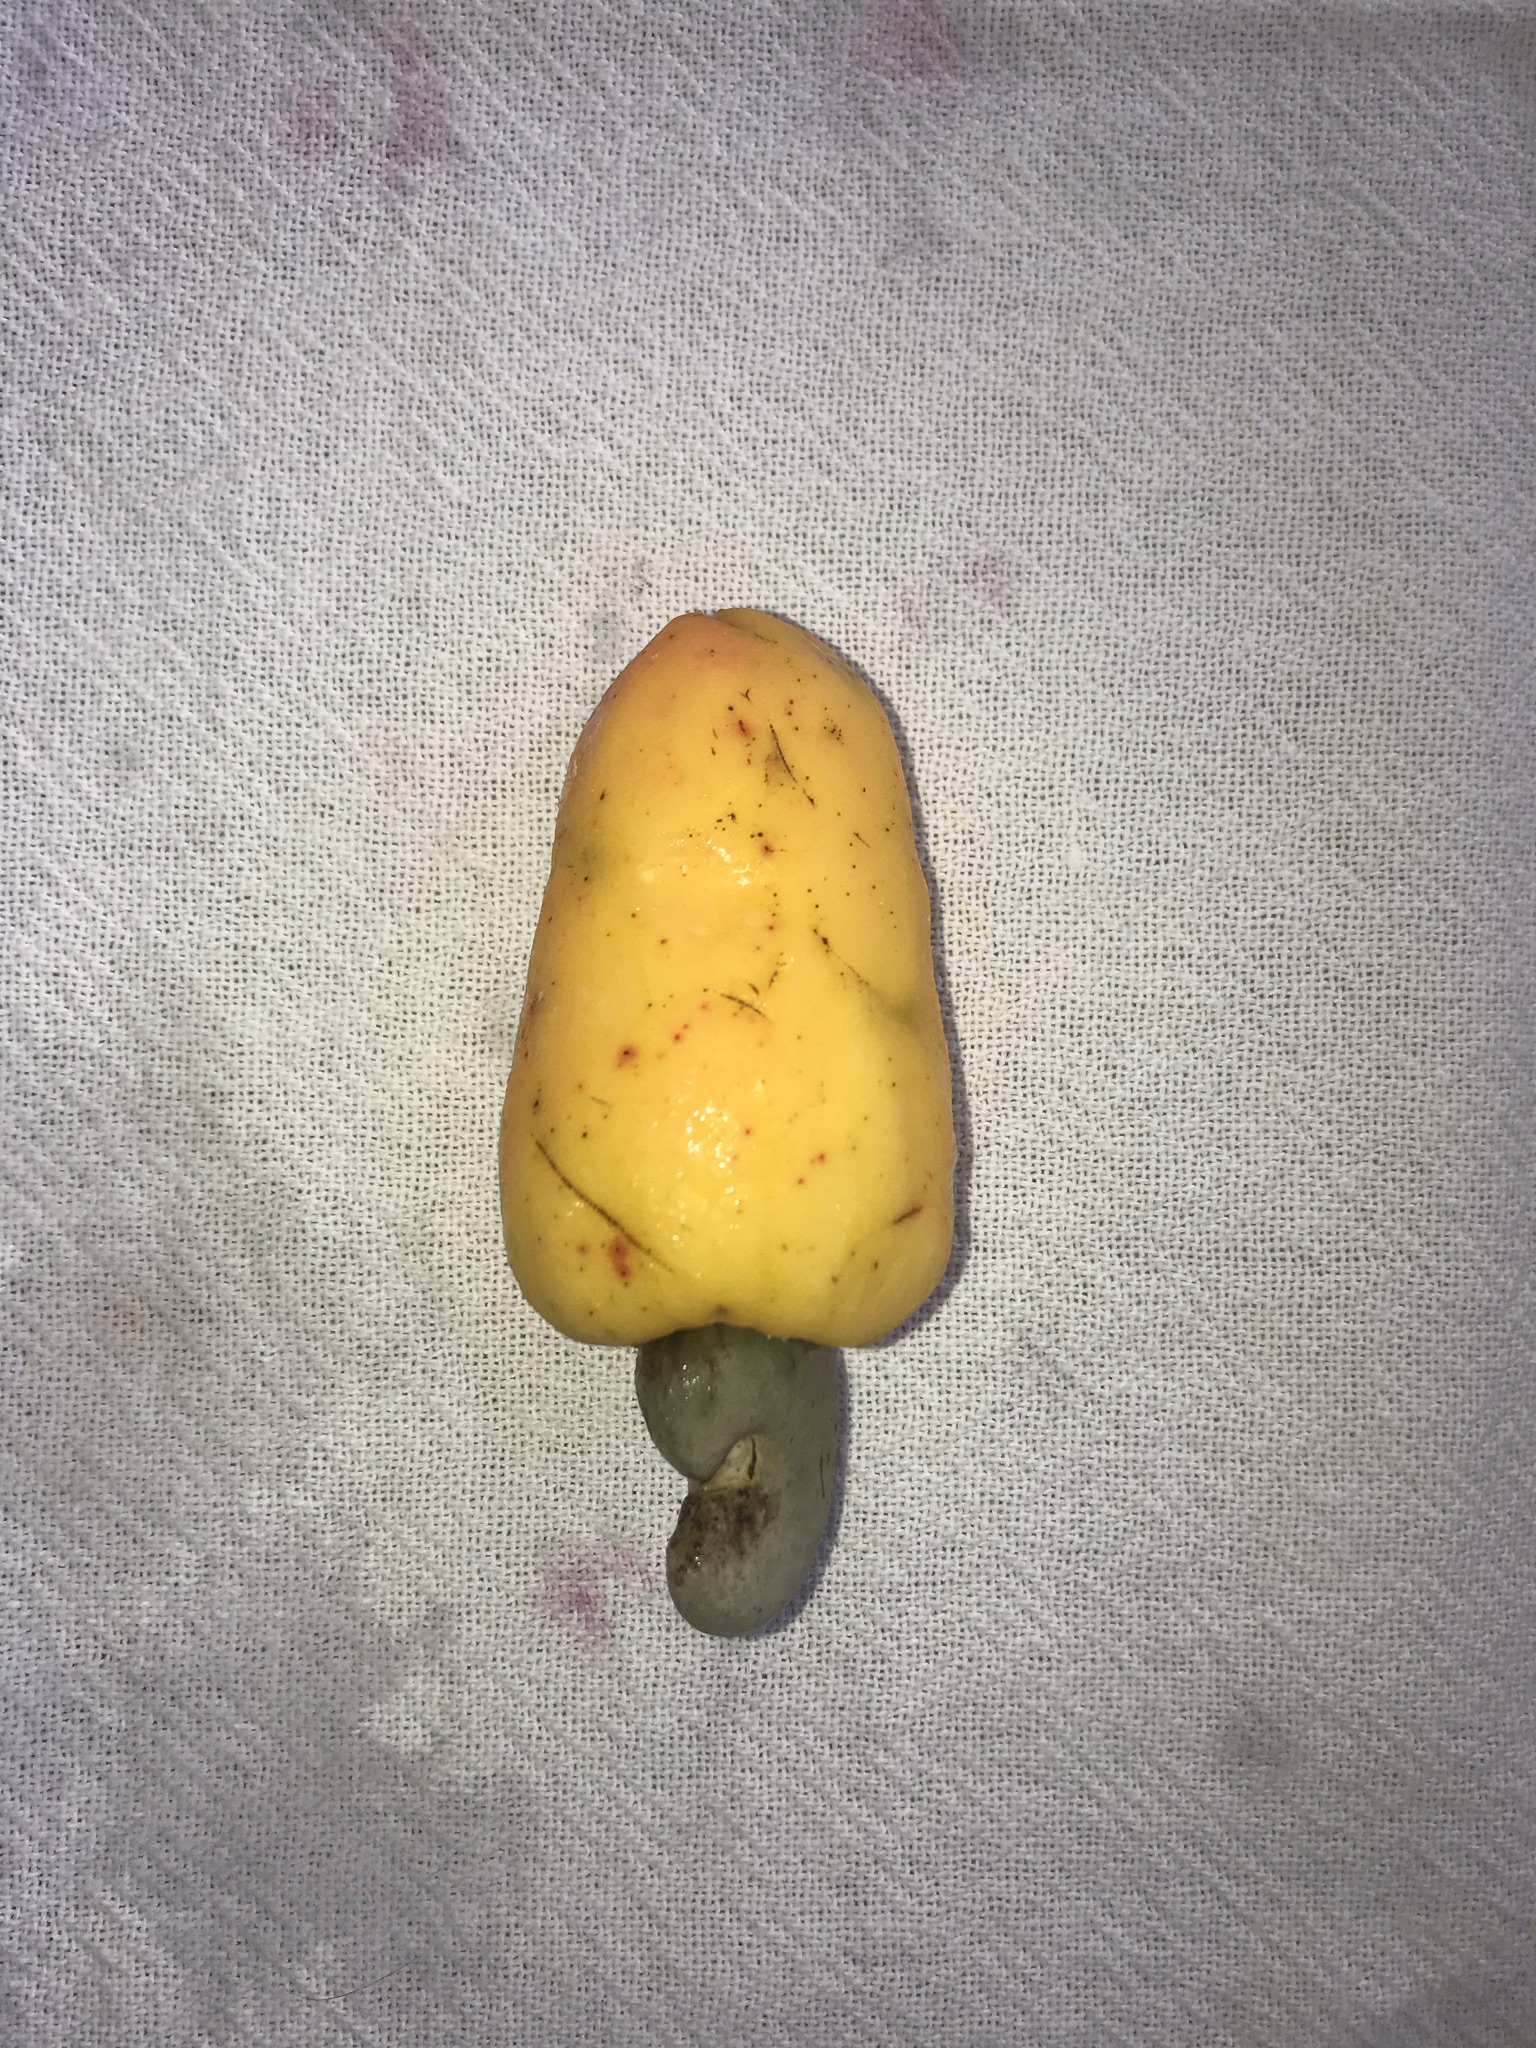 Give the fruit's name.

caju amarelo
